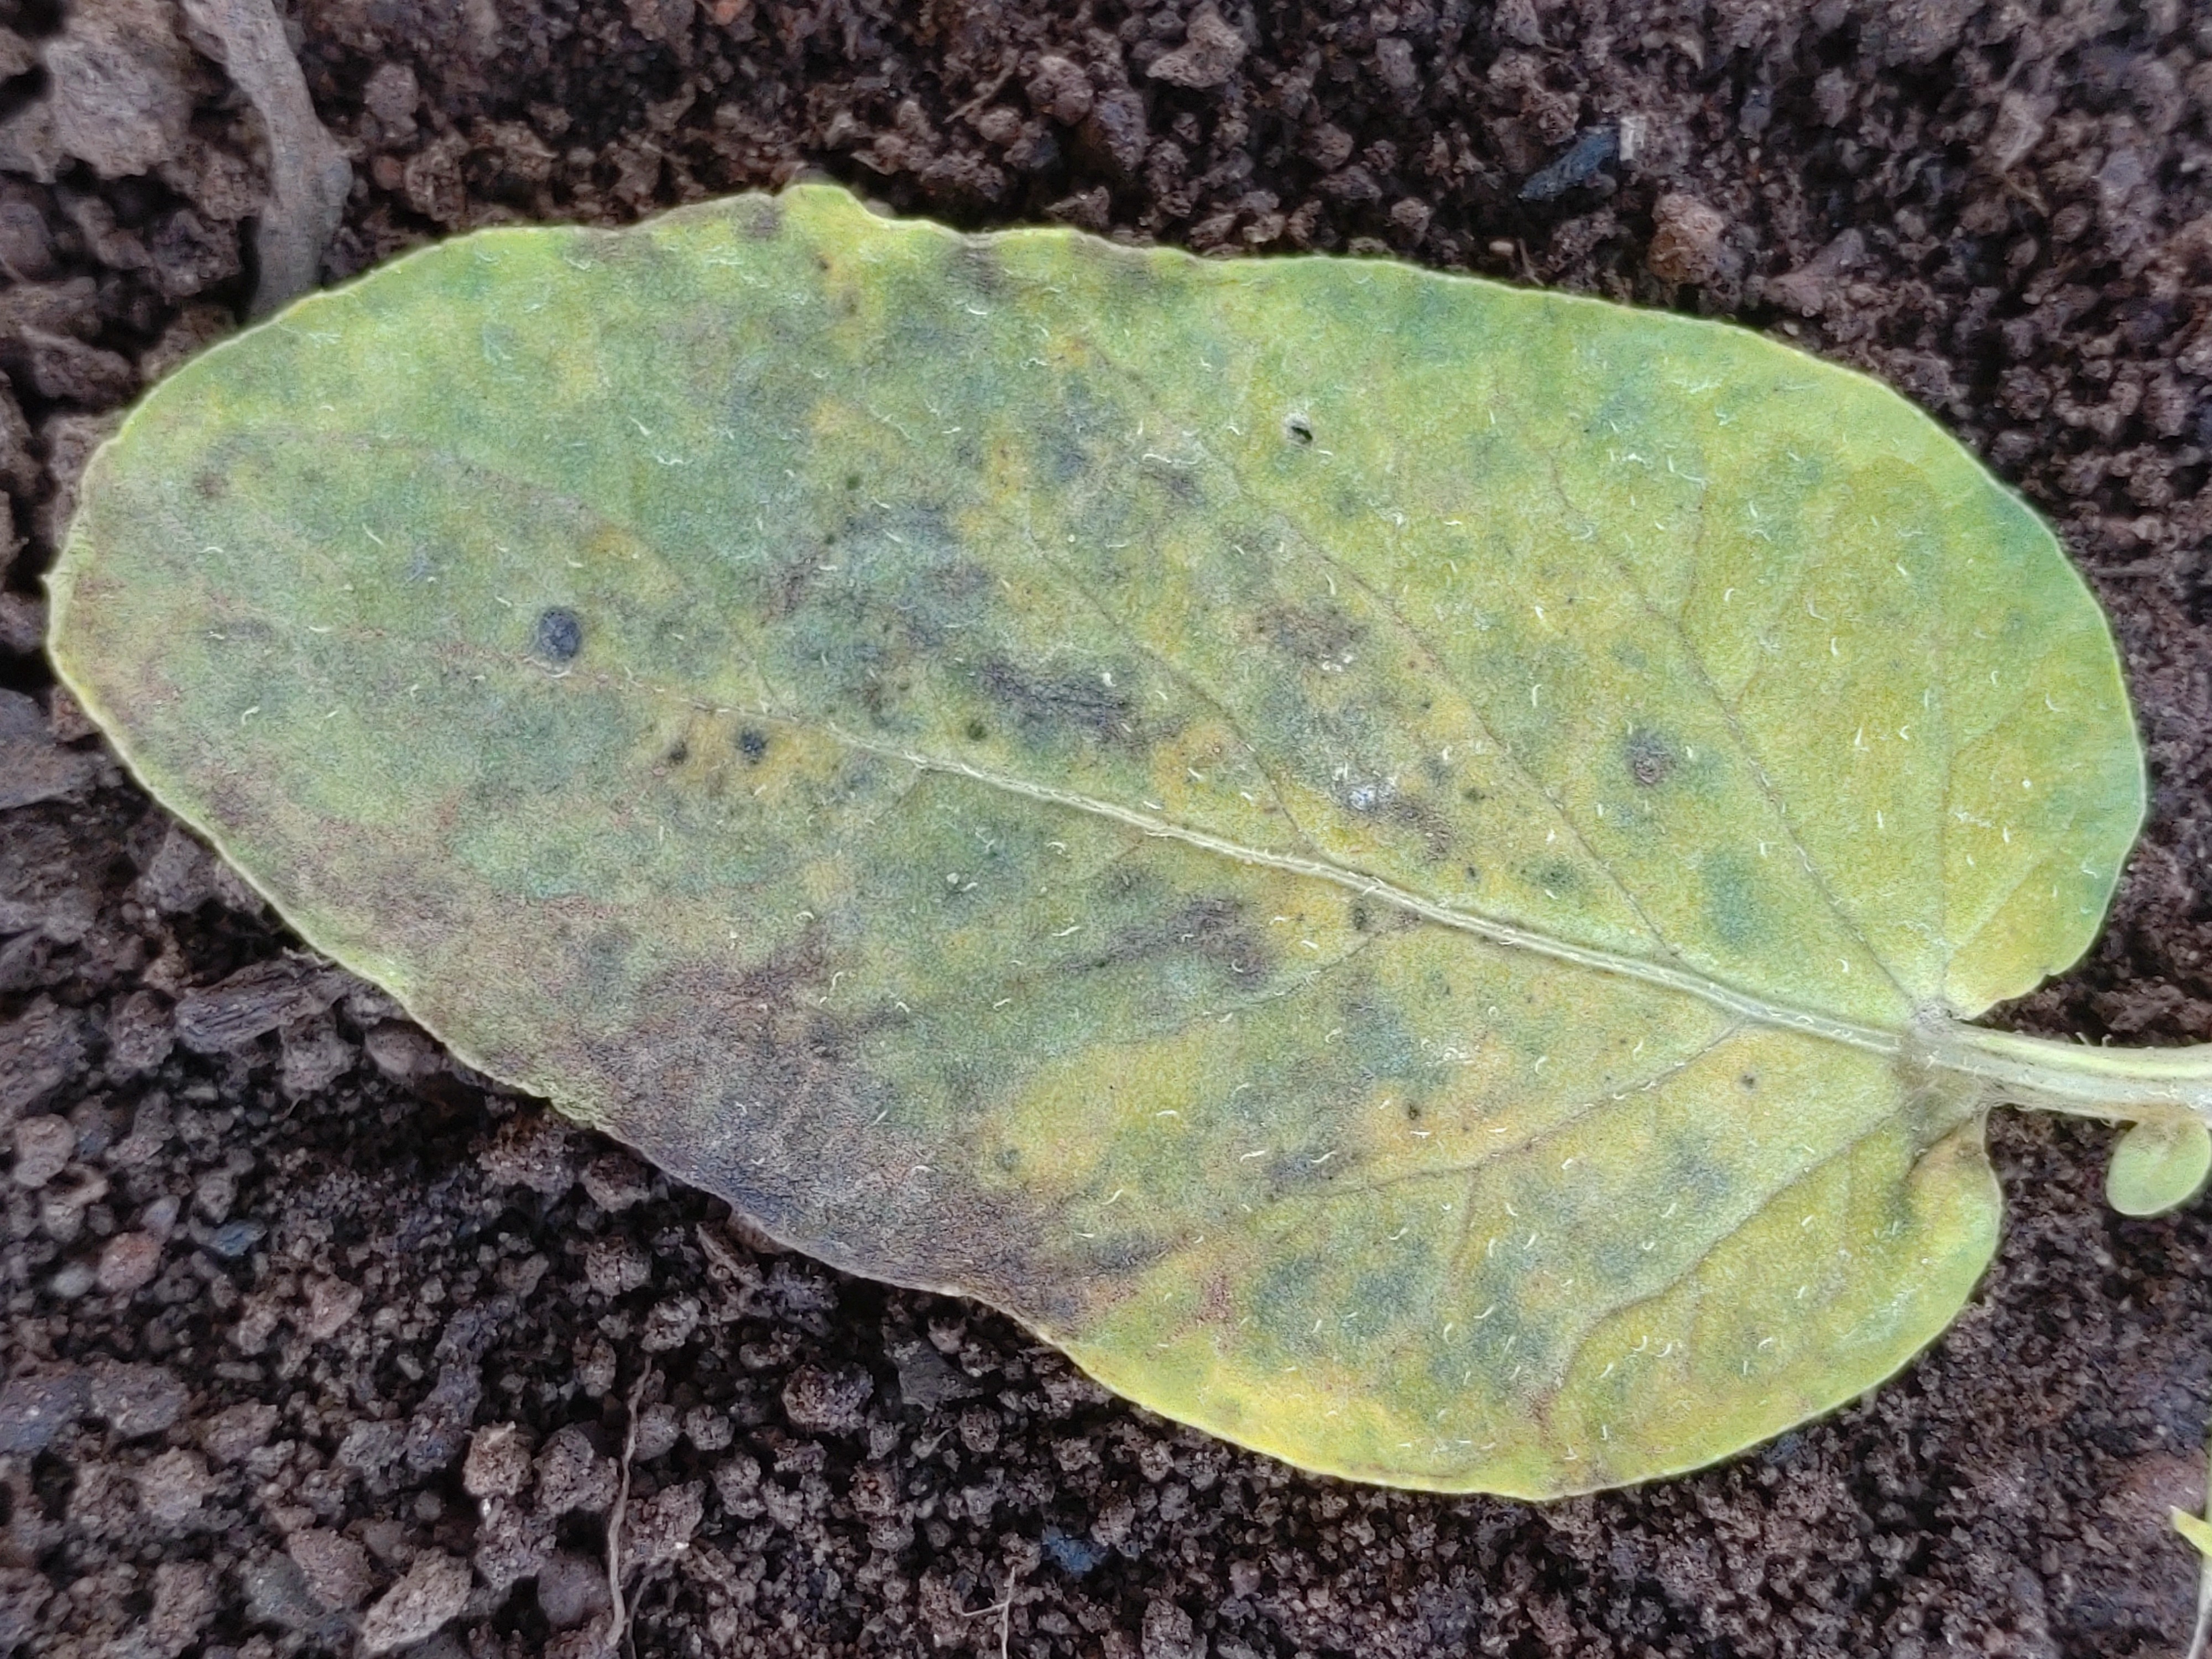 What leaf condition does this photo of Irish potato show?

late blight
